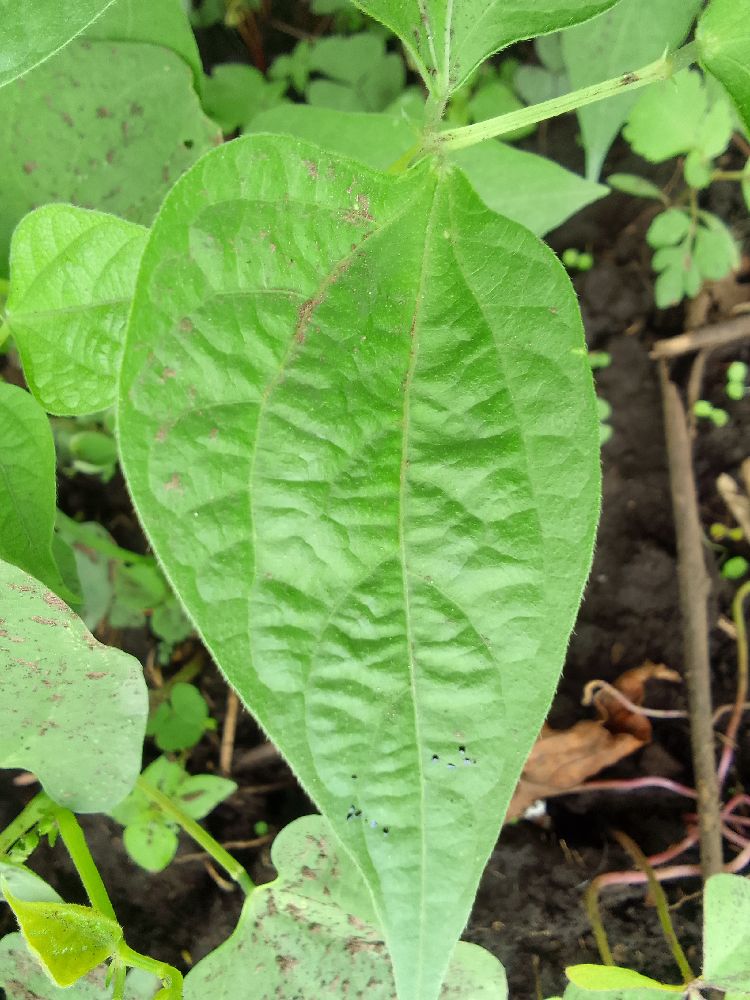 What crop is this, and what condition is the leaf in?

common bean, healthy
